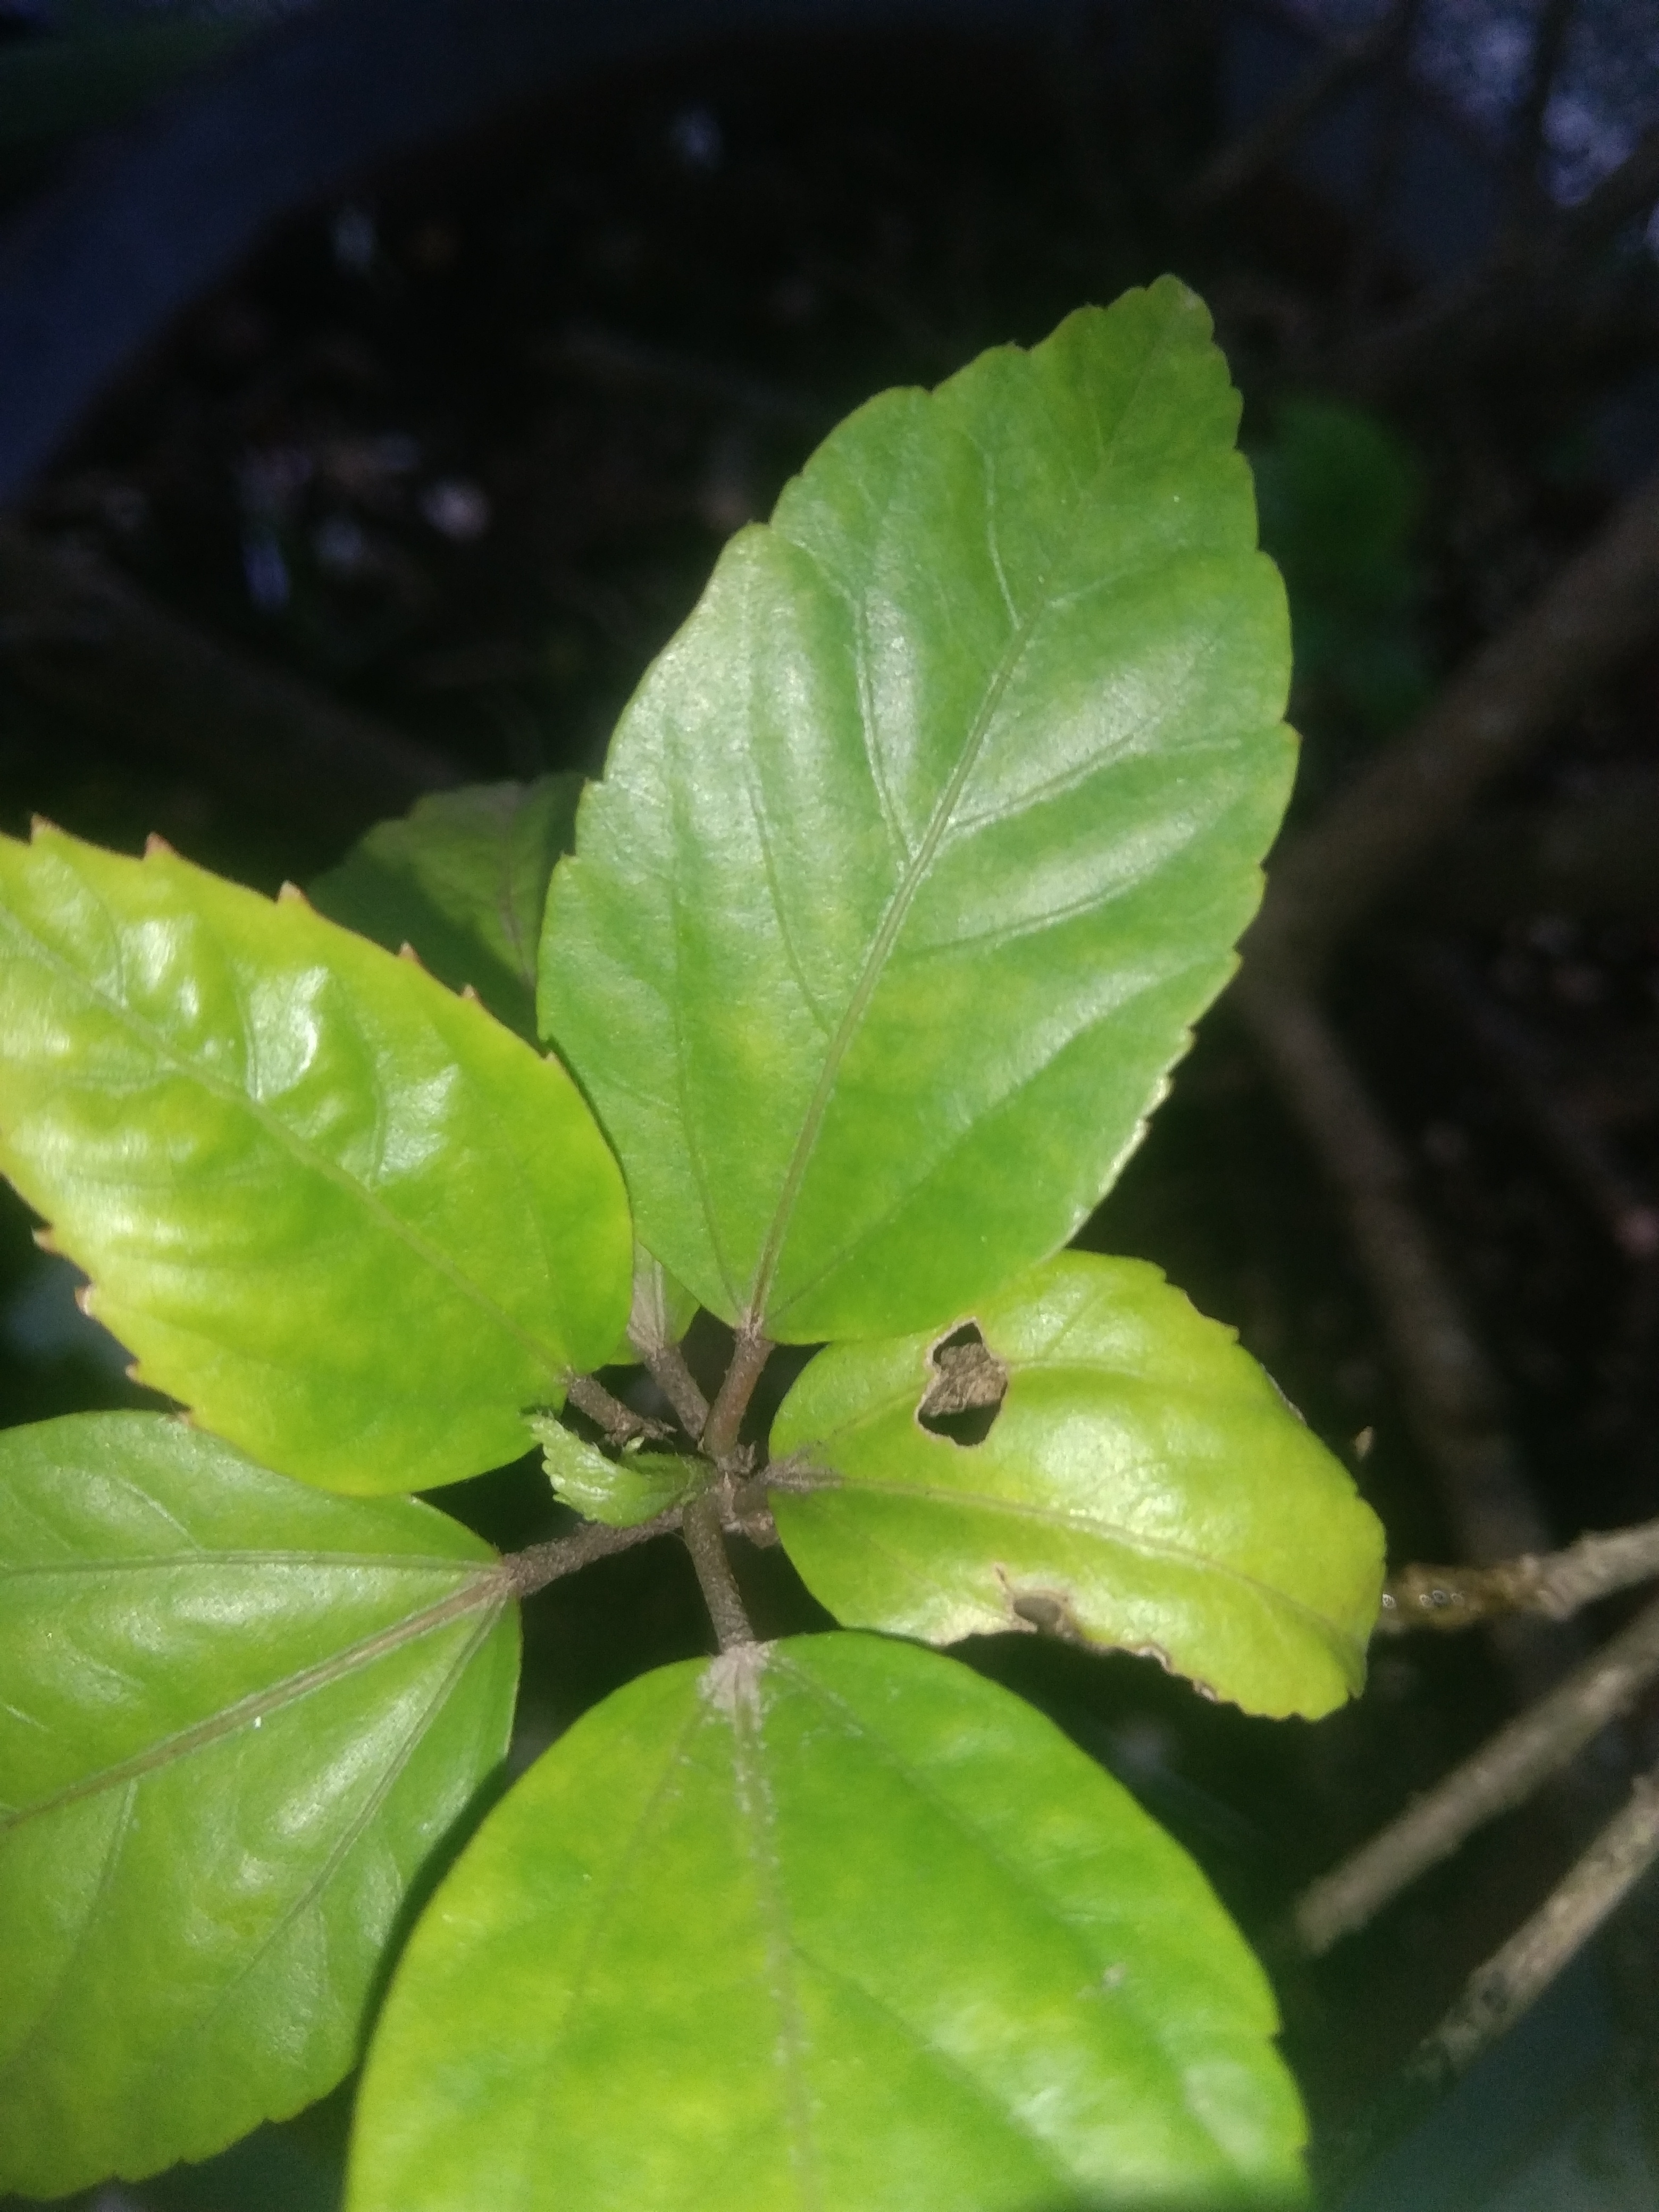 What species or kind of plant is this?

hibiscus
